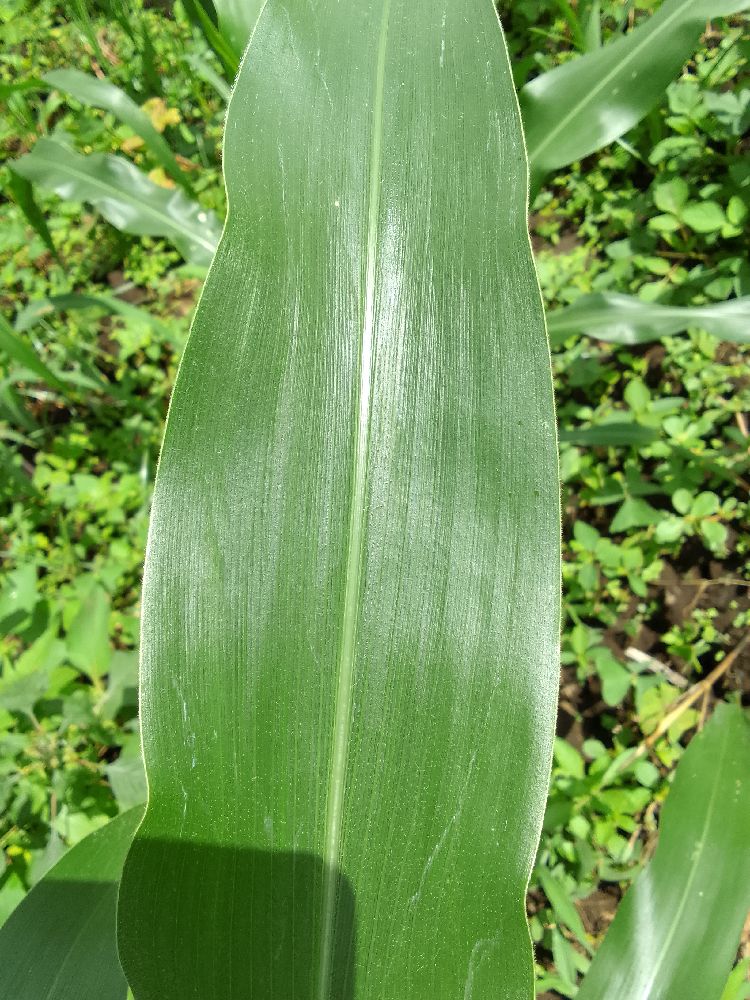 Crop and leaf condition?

maize, healthy
